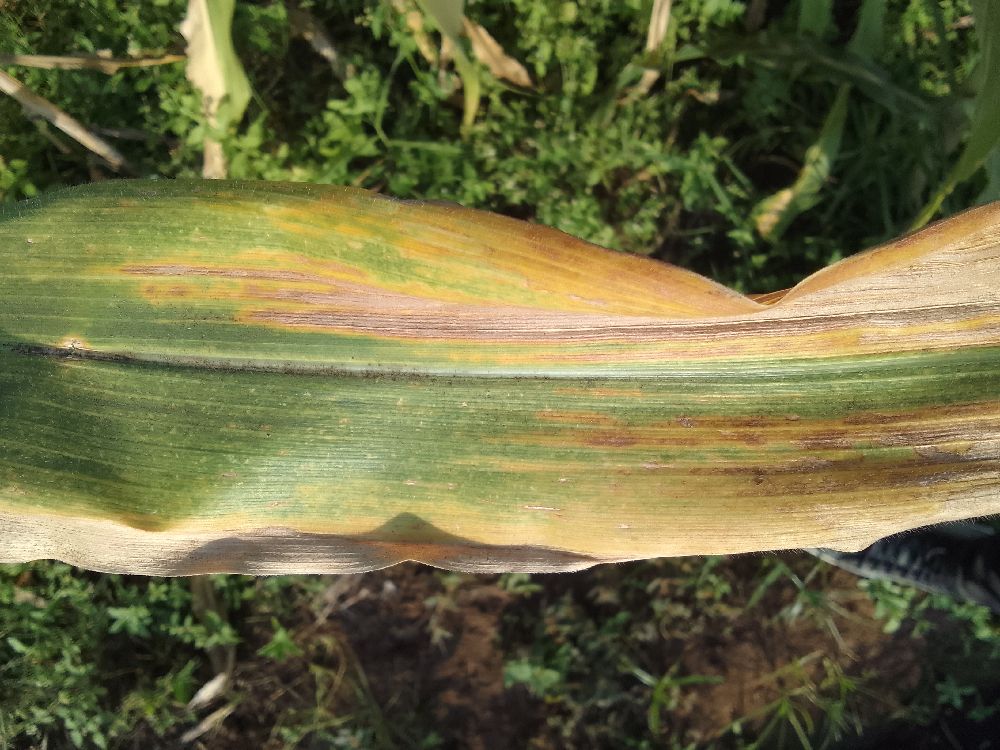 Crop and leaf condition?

maize, maize lethal necrosis
